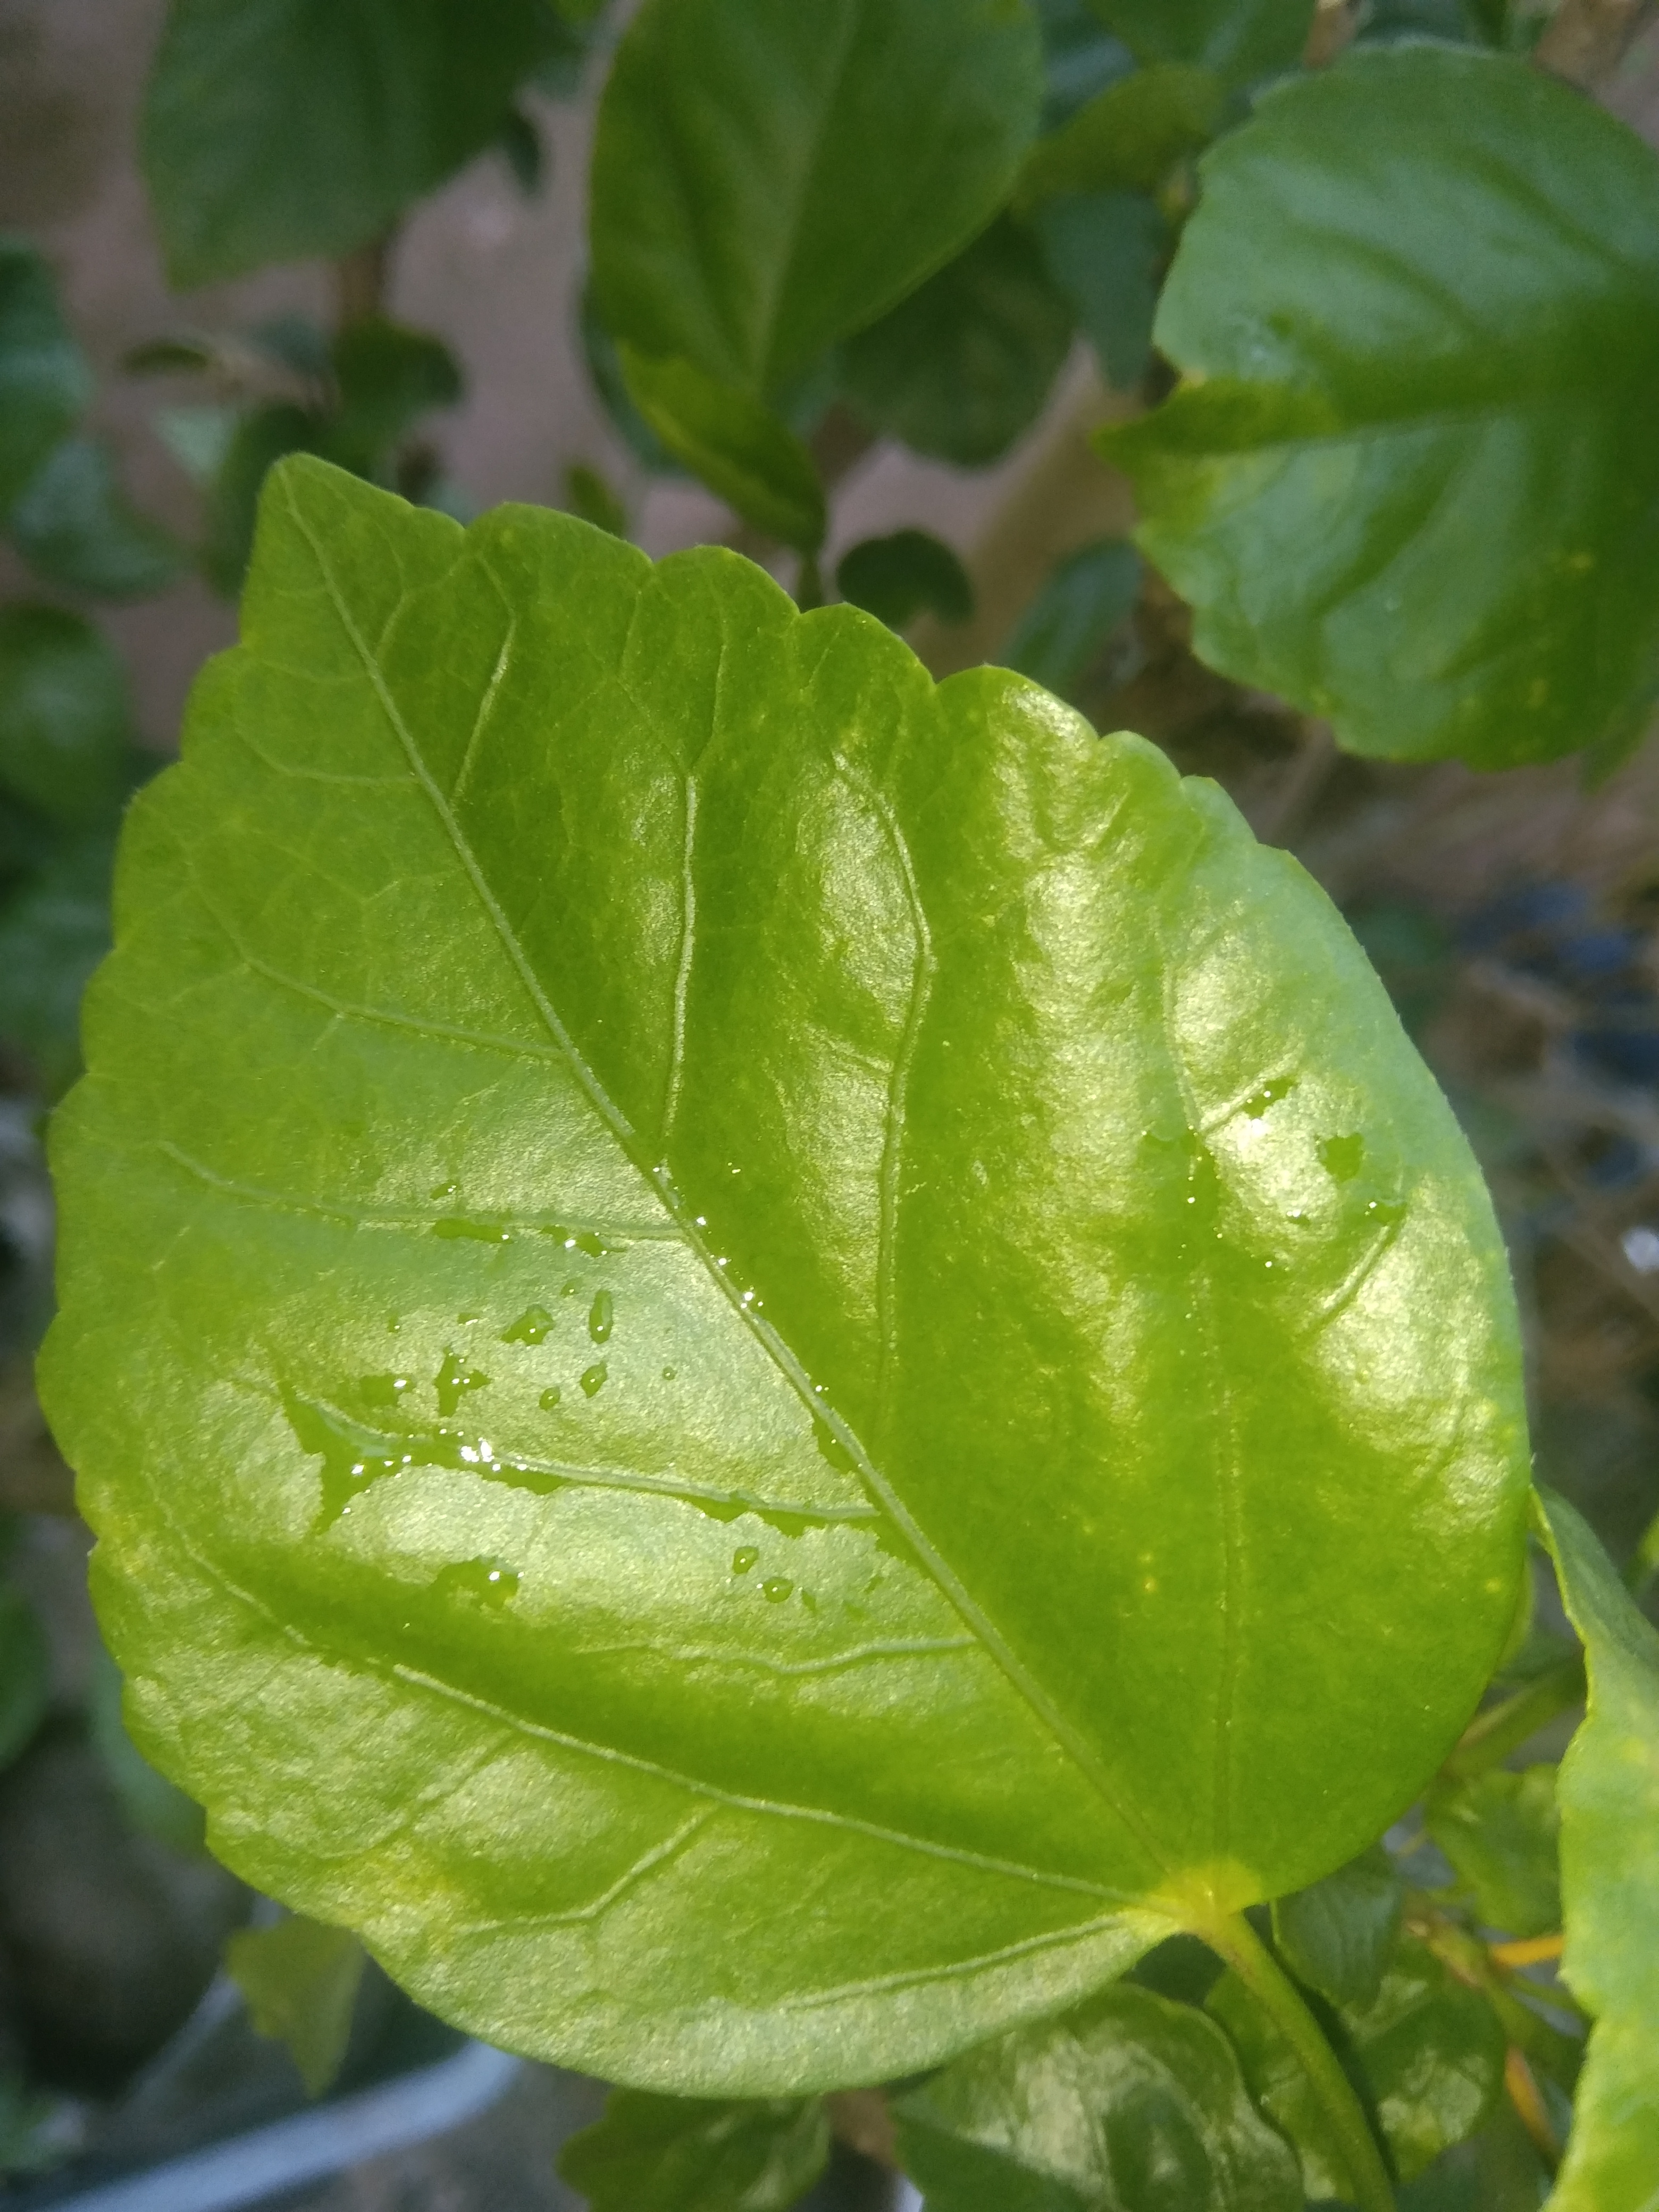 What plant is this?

hibiscus
